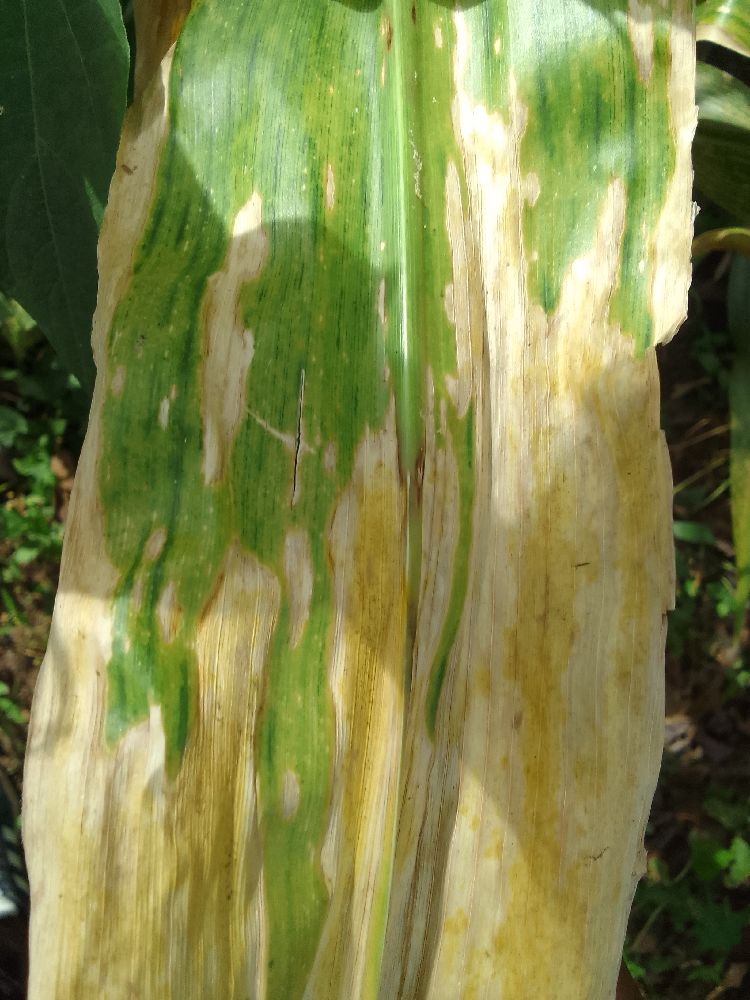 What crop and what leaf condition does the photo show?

maize, maize lethal necrosis
